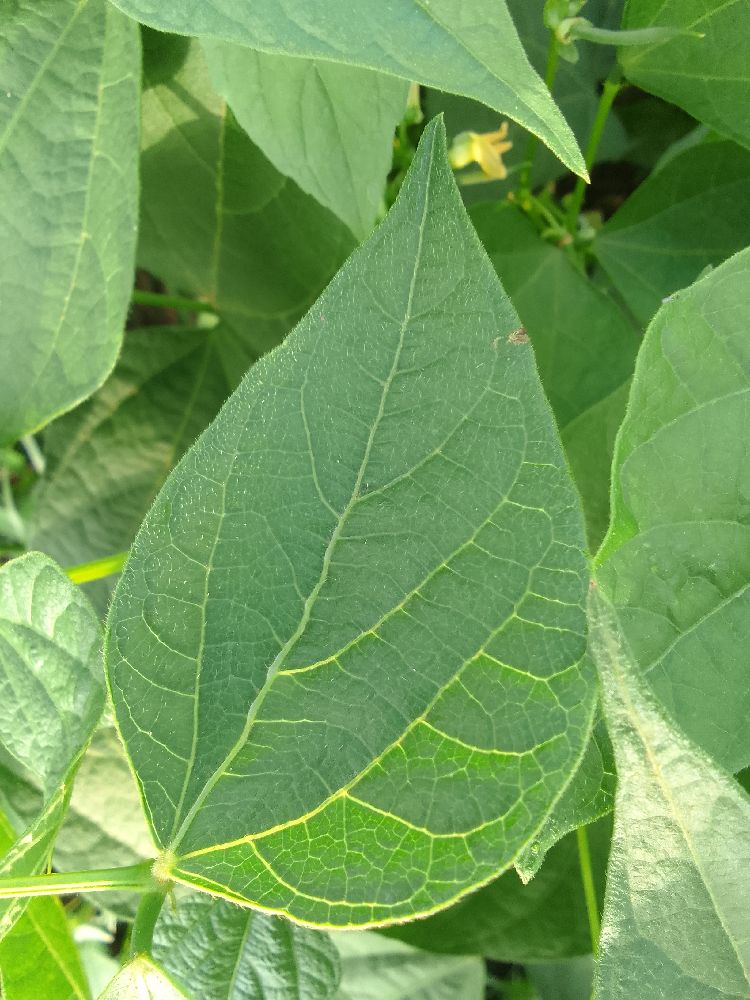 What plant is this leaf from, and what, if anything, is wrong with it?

common bean, healthy
